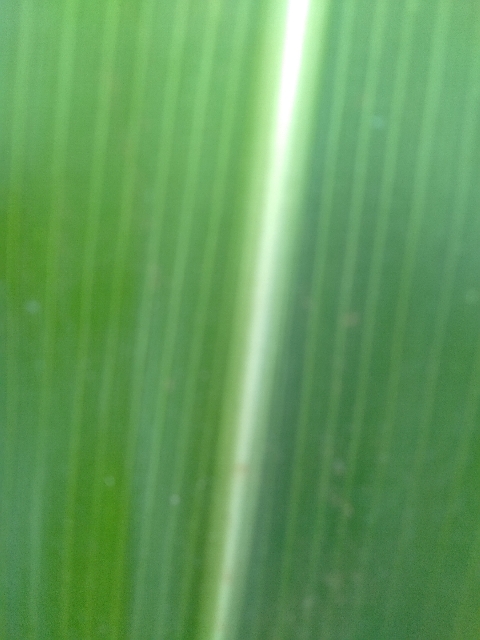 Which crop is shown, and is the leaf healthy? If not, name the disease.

maize, healthy
